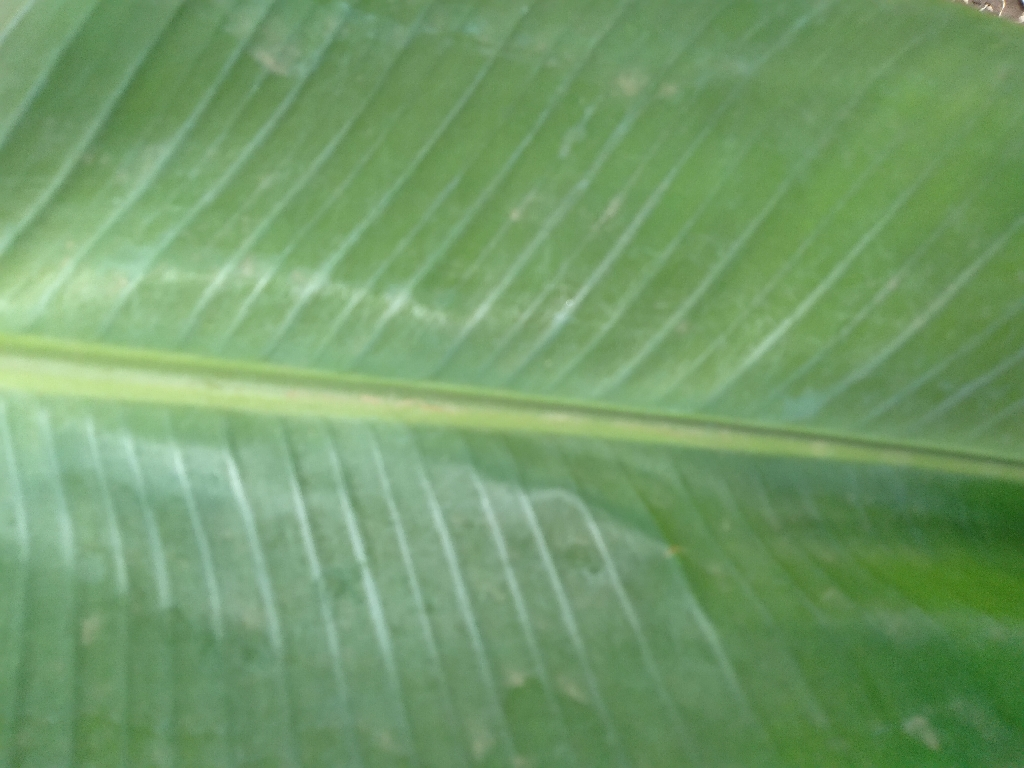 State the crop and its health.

banana, healthy
